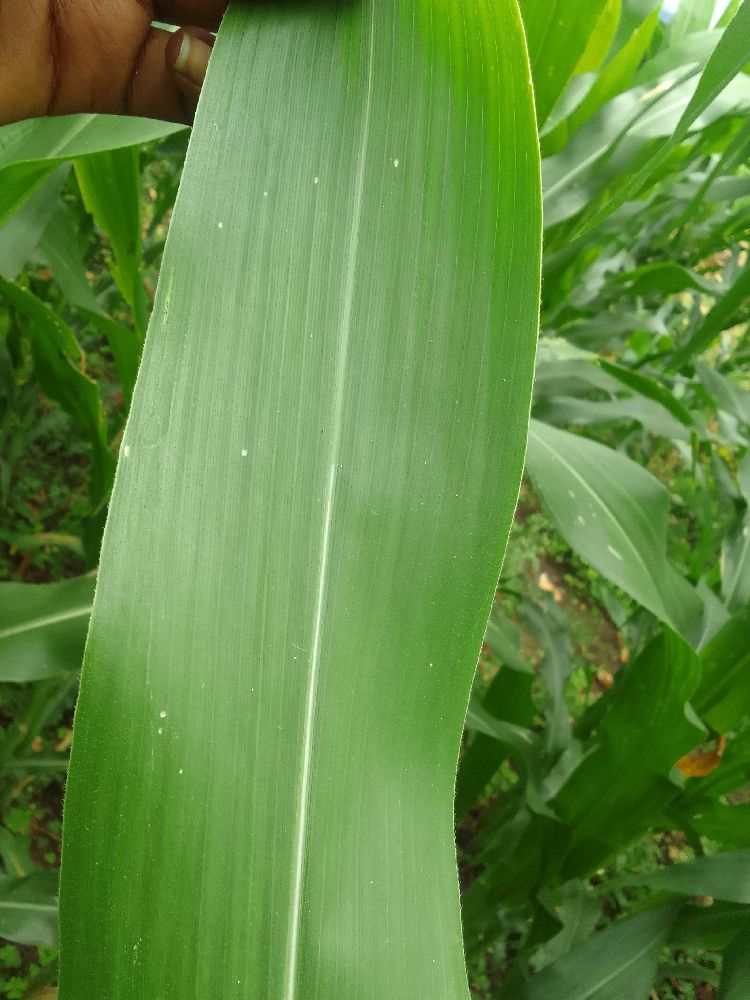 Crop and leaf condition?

maize, healthy
